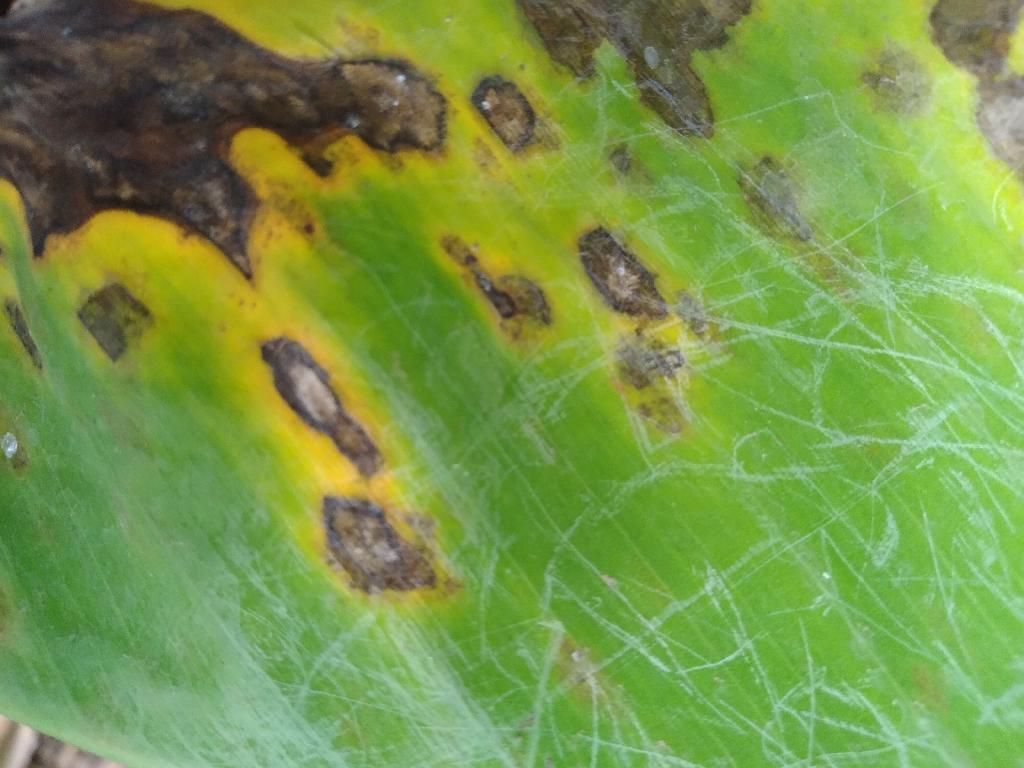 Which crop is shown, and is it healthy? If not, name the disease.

banana, black sigatoka
